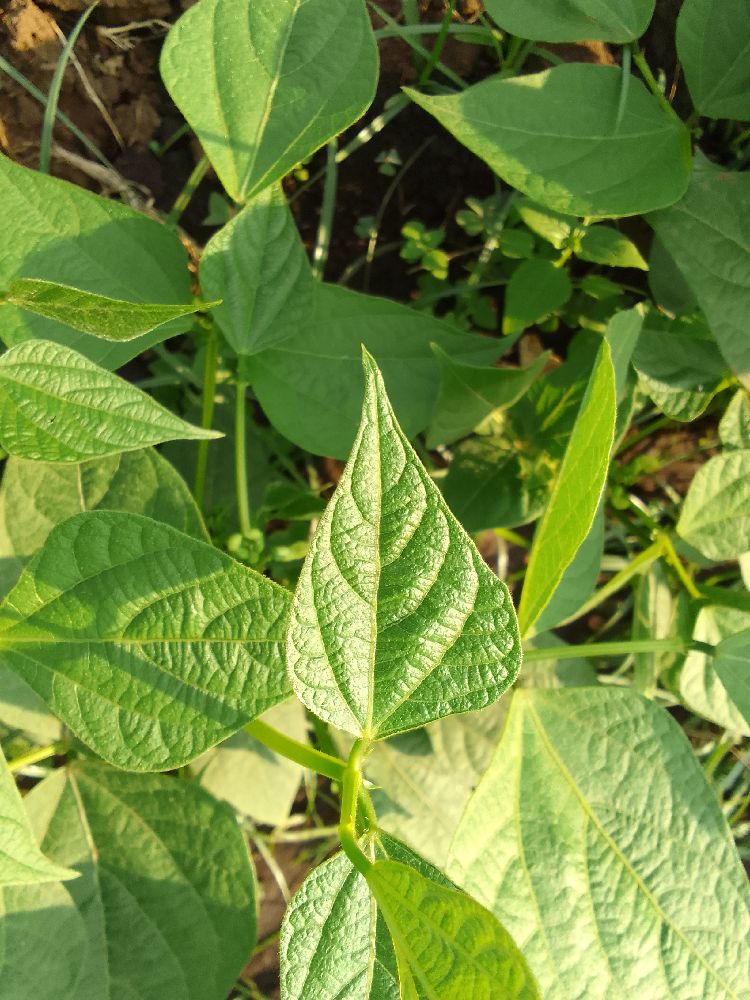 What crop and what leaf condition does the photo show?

common bean, healthy
